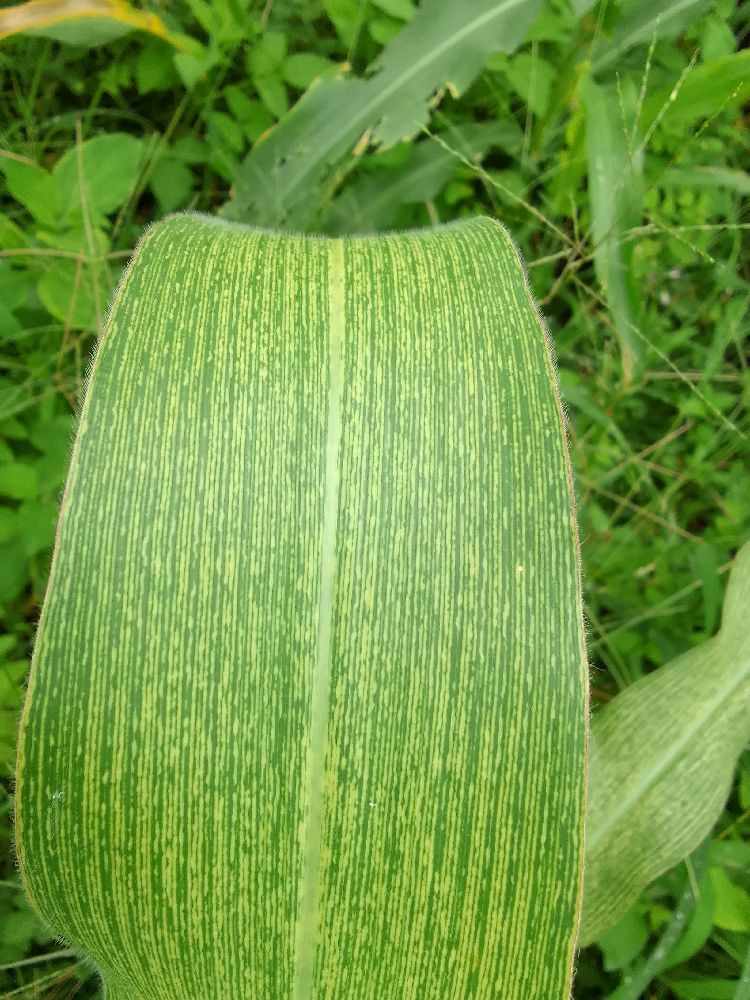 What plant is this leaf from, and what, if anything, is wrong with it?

maize, maize streak virus
